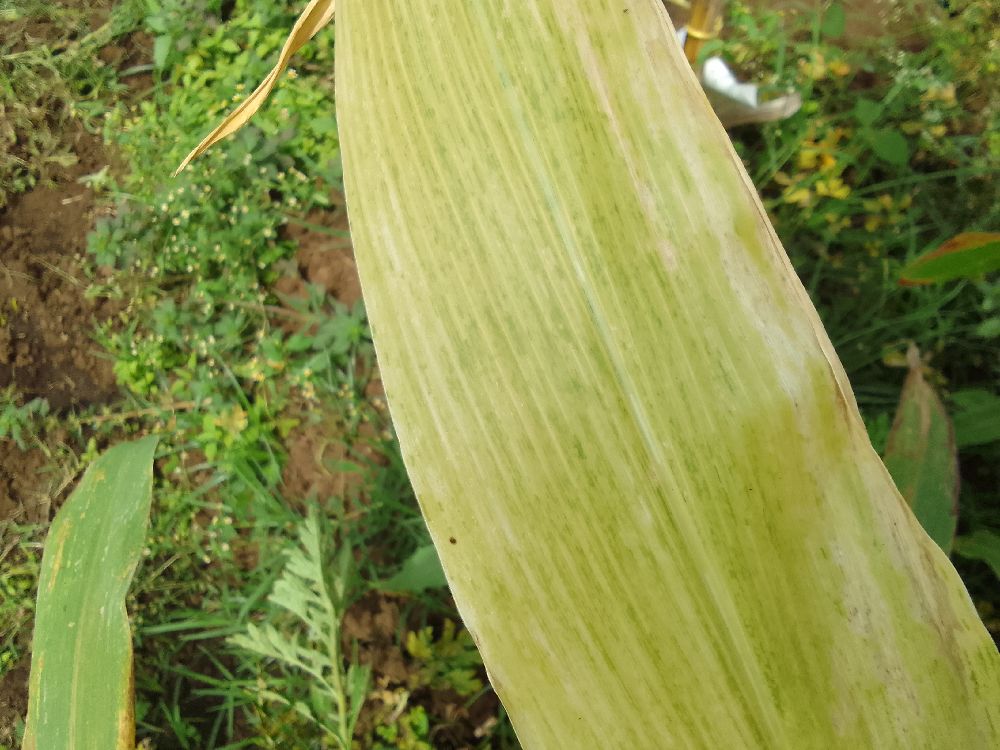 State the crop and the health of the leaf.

maize, maize lethal necrosis
